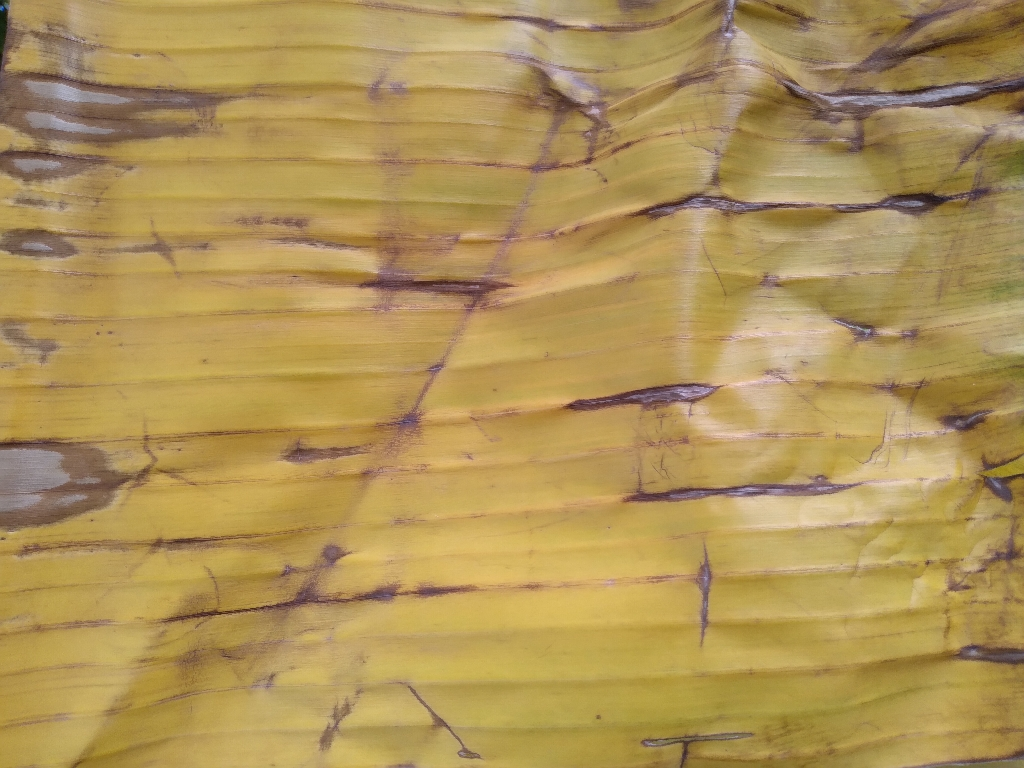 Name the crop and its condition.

banana, fusarium wilt race 1
